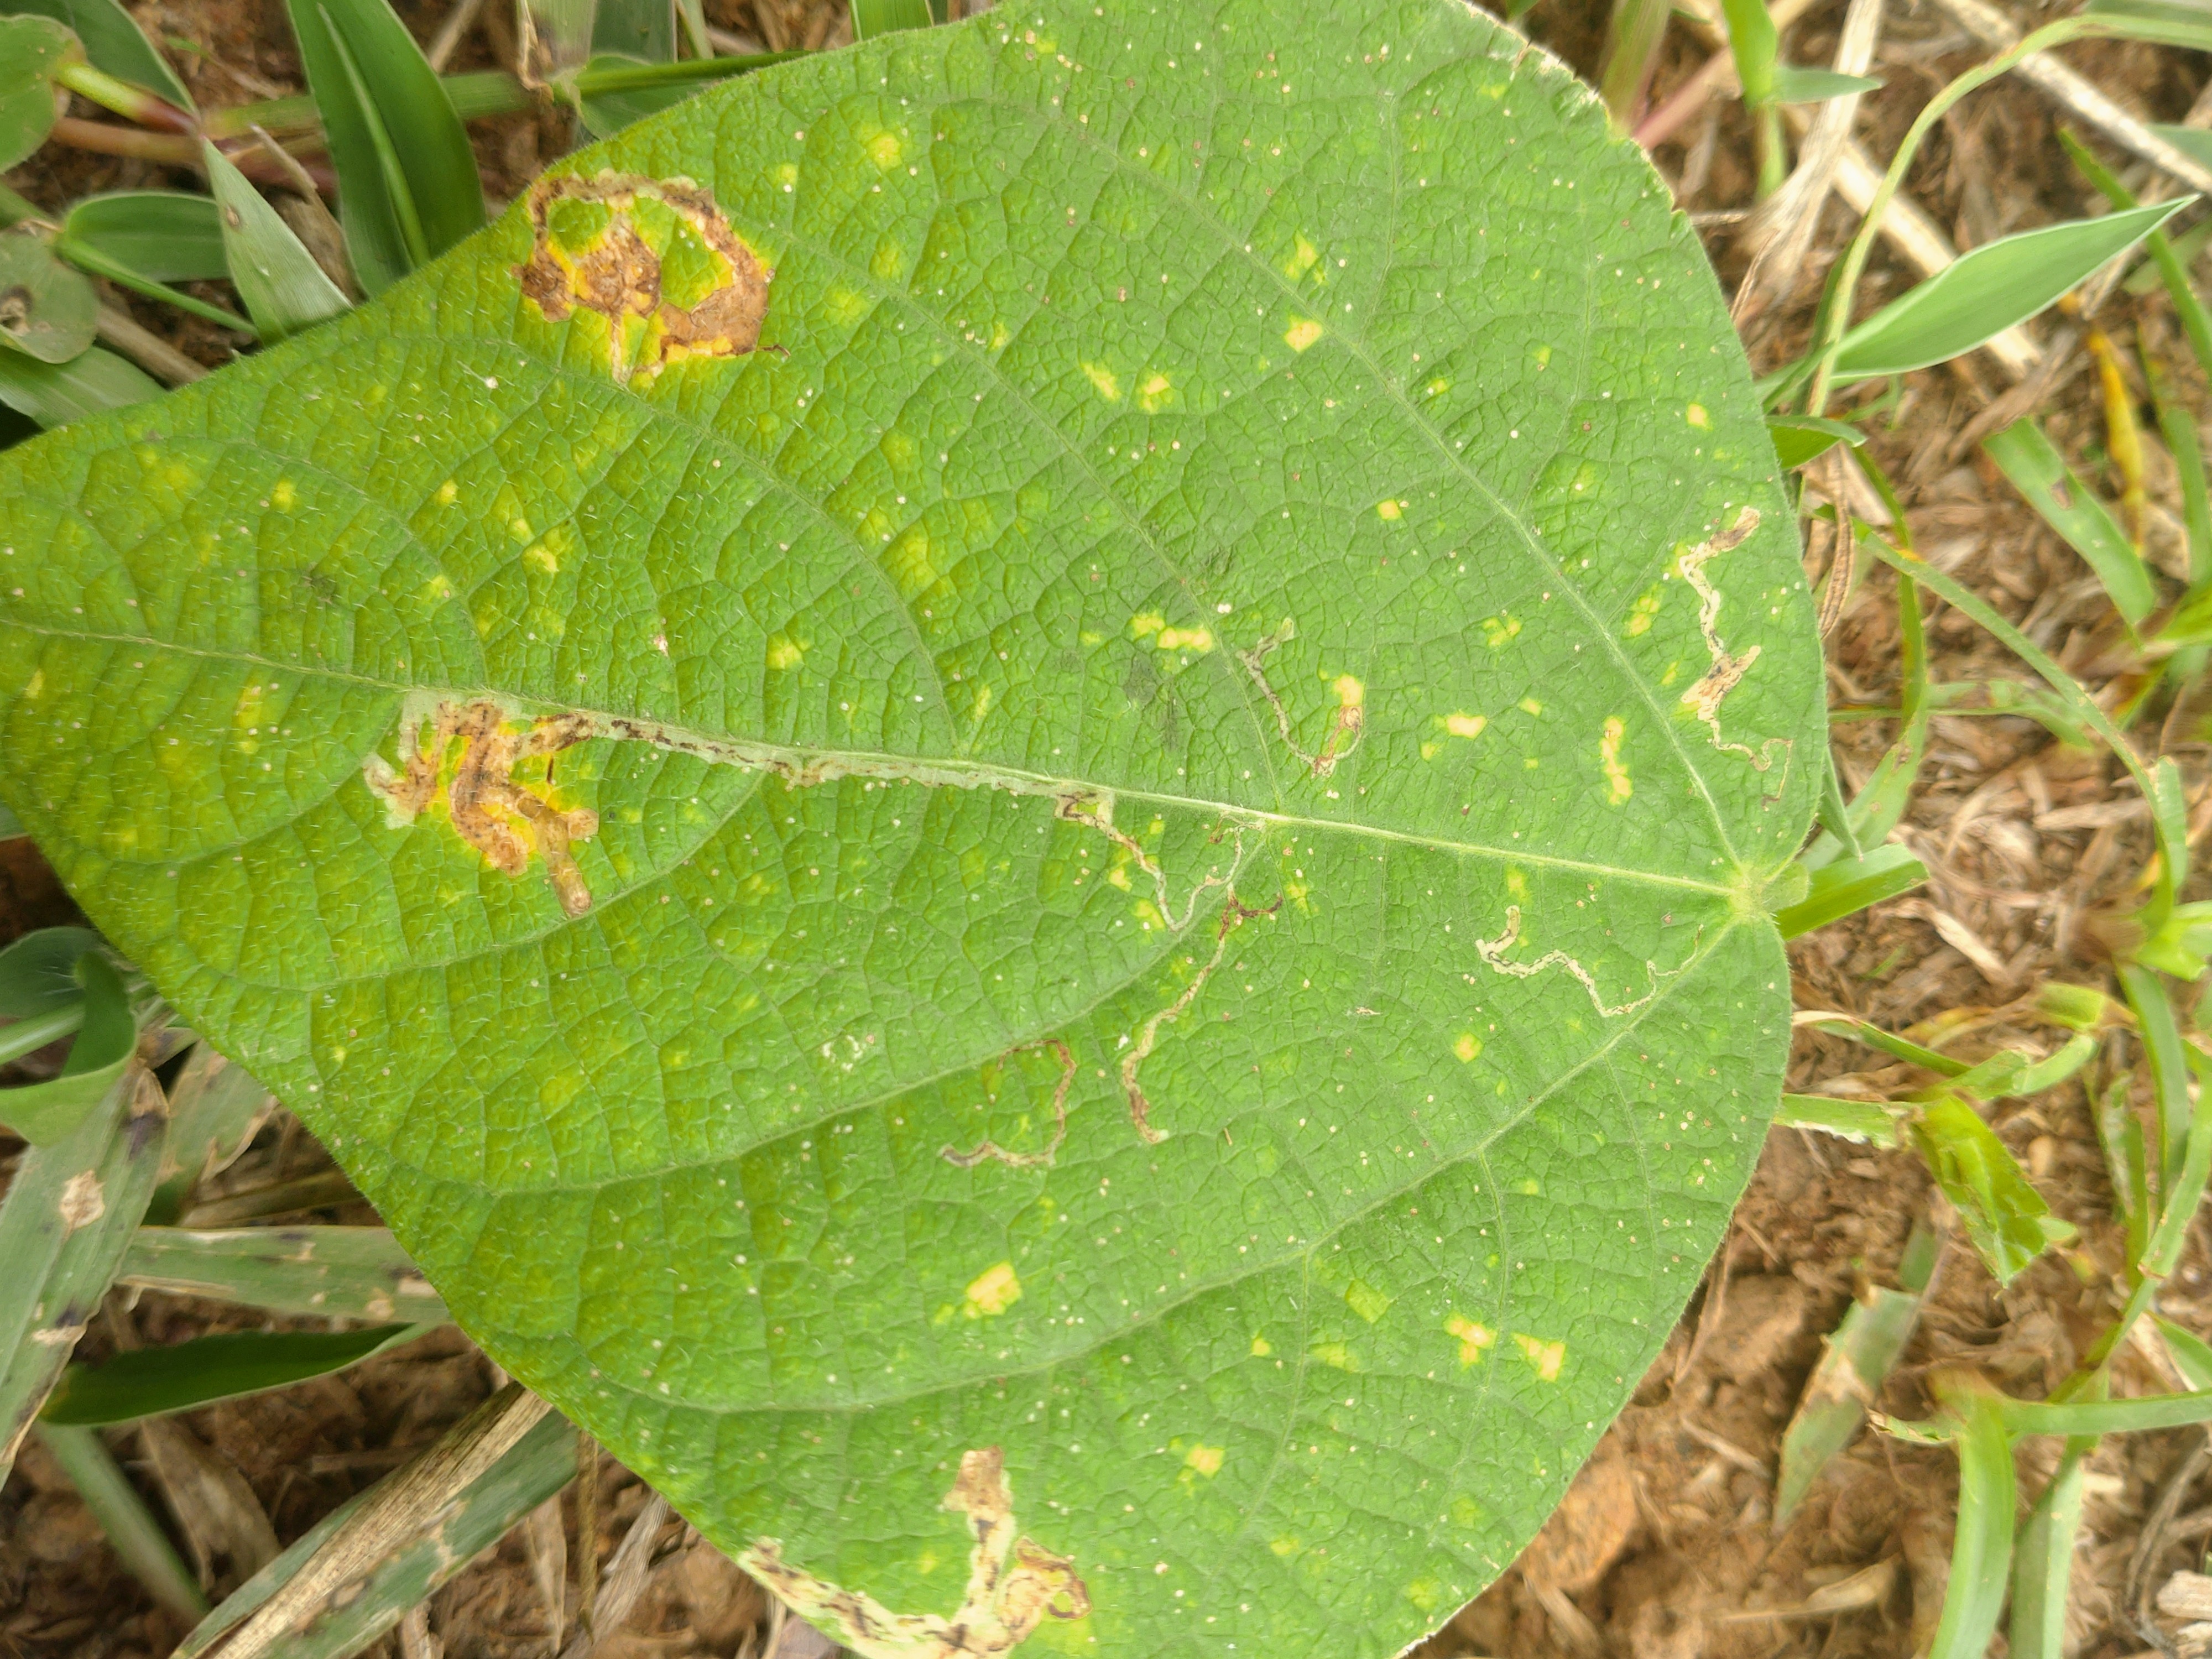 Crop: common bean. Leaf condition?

rust
